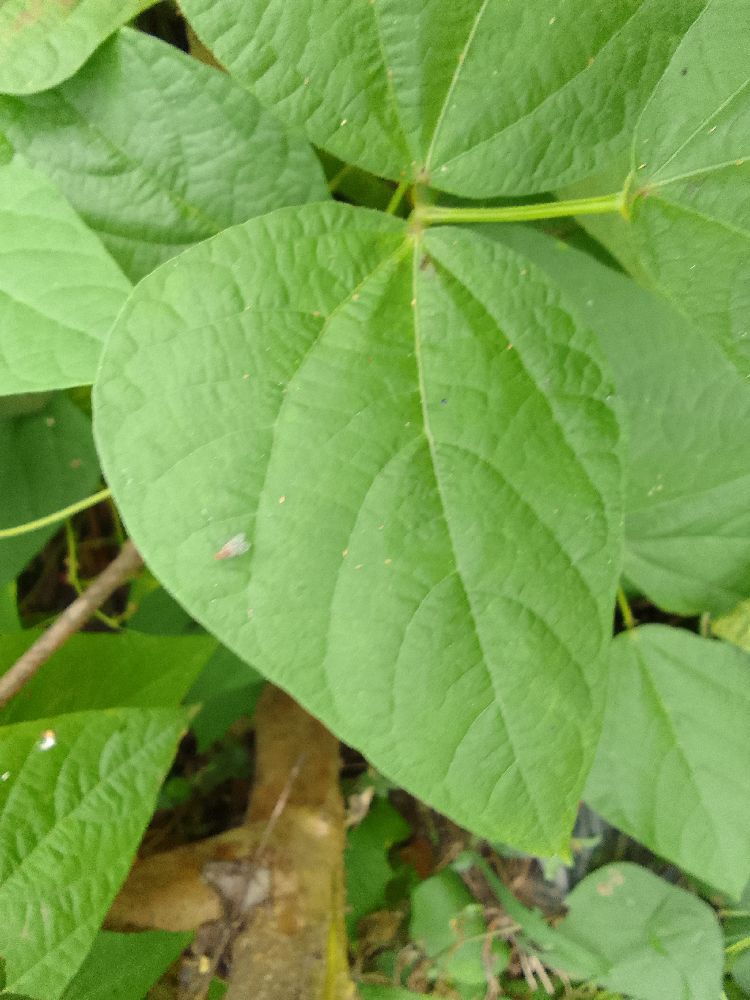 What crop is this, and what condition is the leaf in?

common bean, healthy
